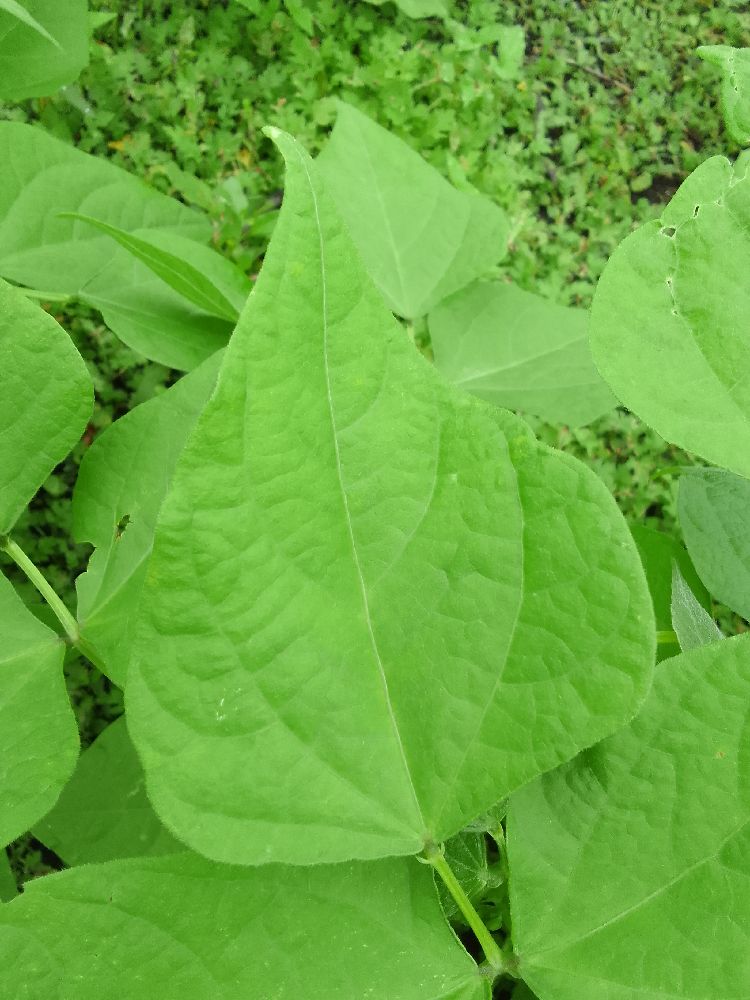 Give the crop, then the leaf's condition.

common bean, healthy
